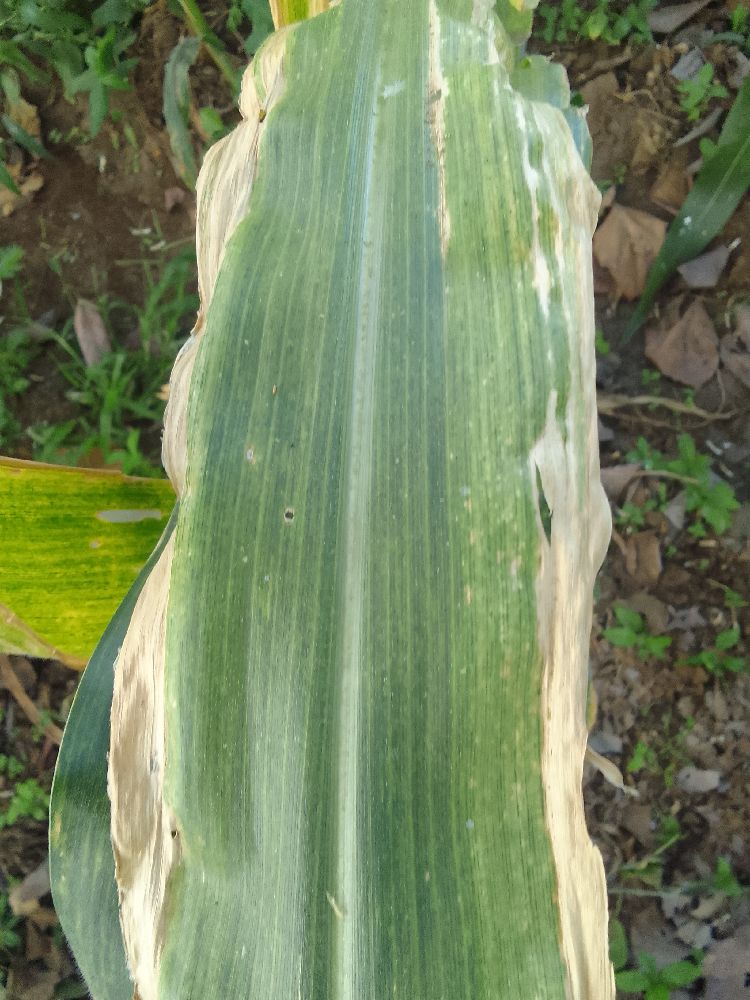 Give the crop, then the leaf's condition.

maize, maize lethal necrosis
